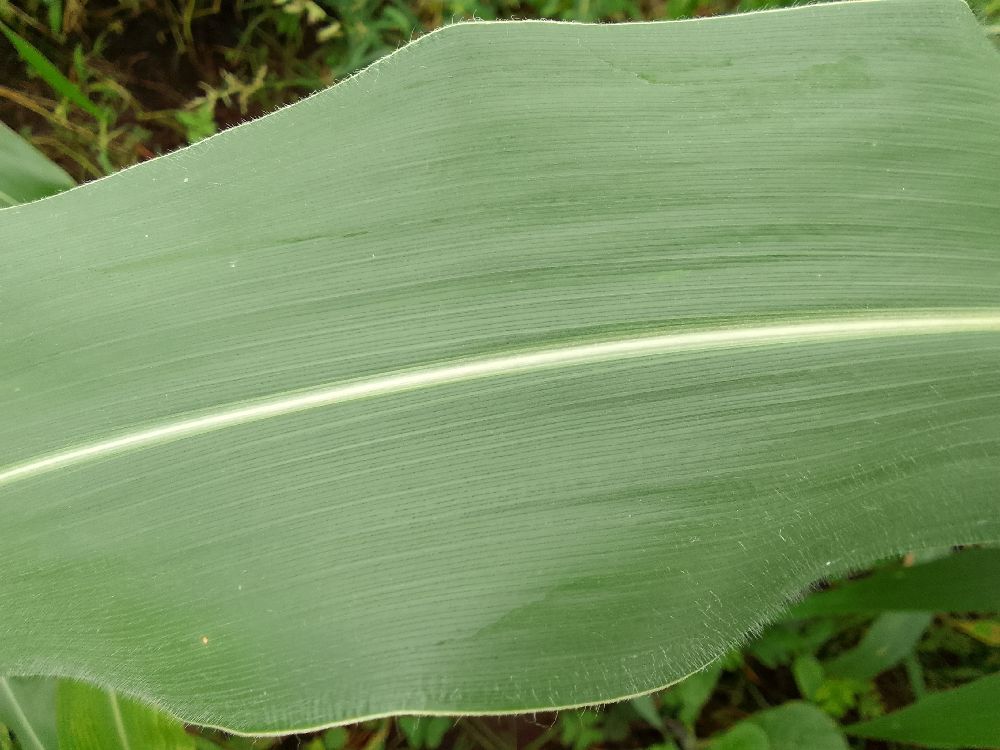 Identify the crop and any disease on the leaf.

maize, healthy
